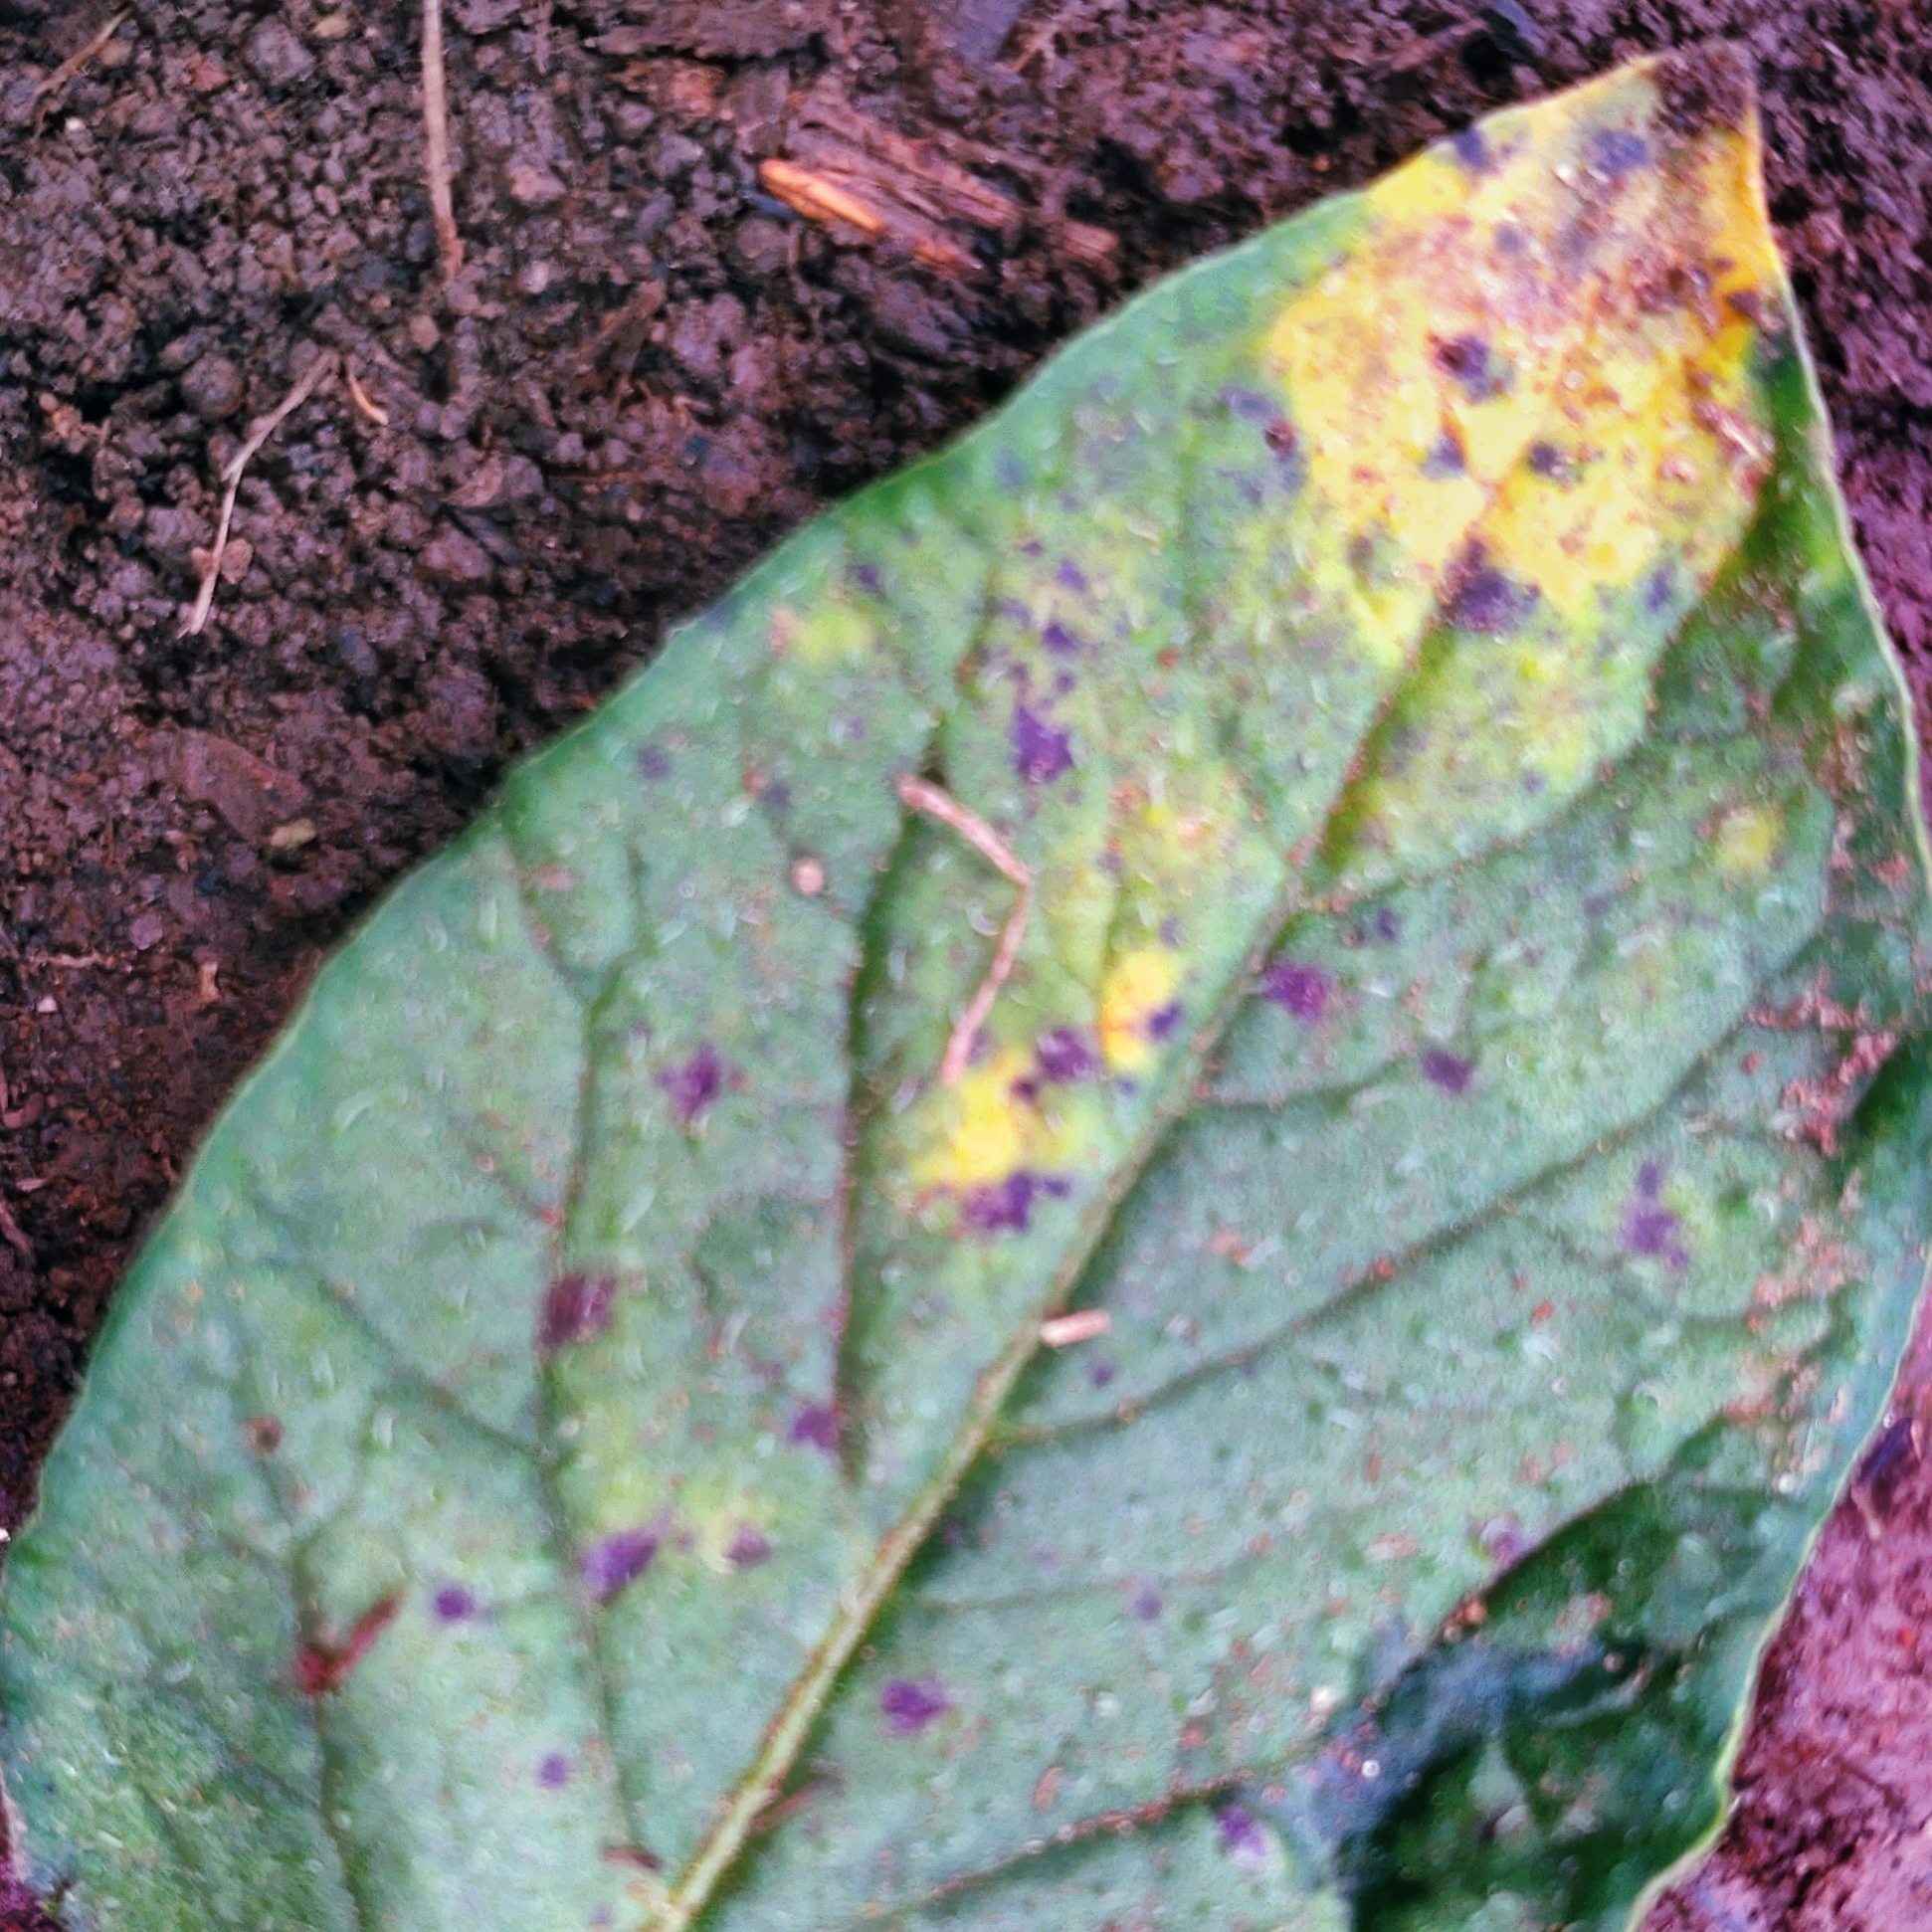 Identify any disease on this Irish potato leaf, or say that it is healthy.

late blight
